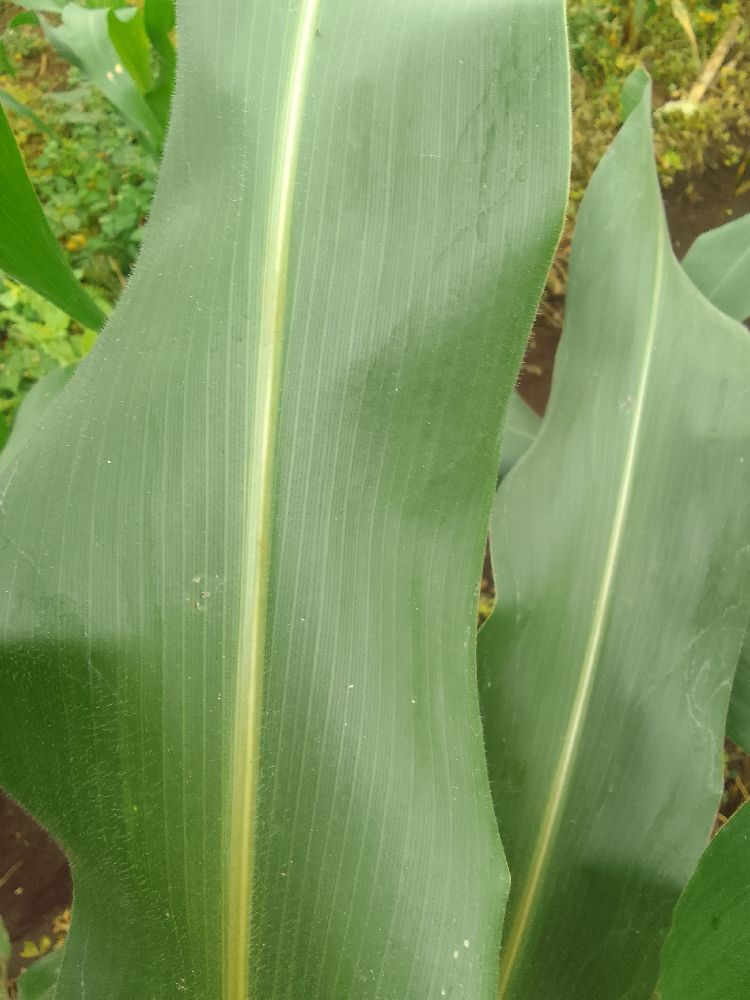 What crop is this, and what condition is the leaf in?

maize, healthy
